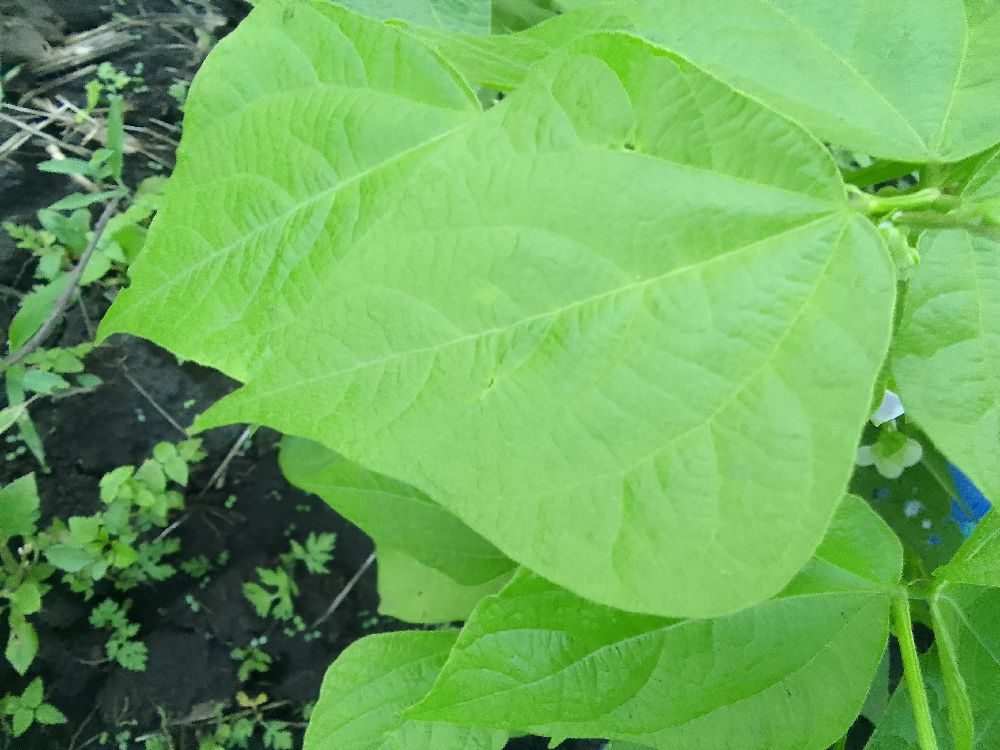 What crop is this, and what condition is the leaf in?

common bean, healthy
